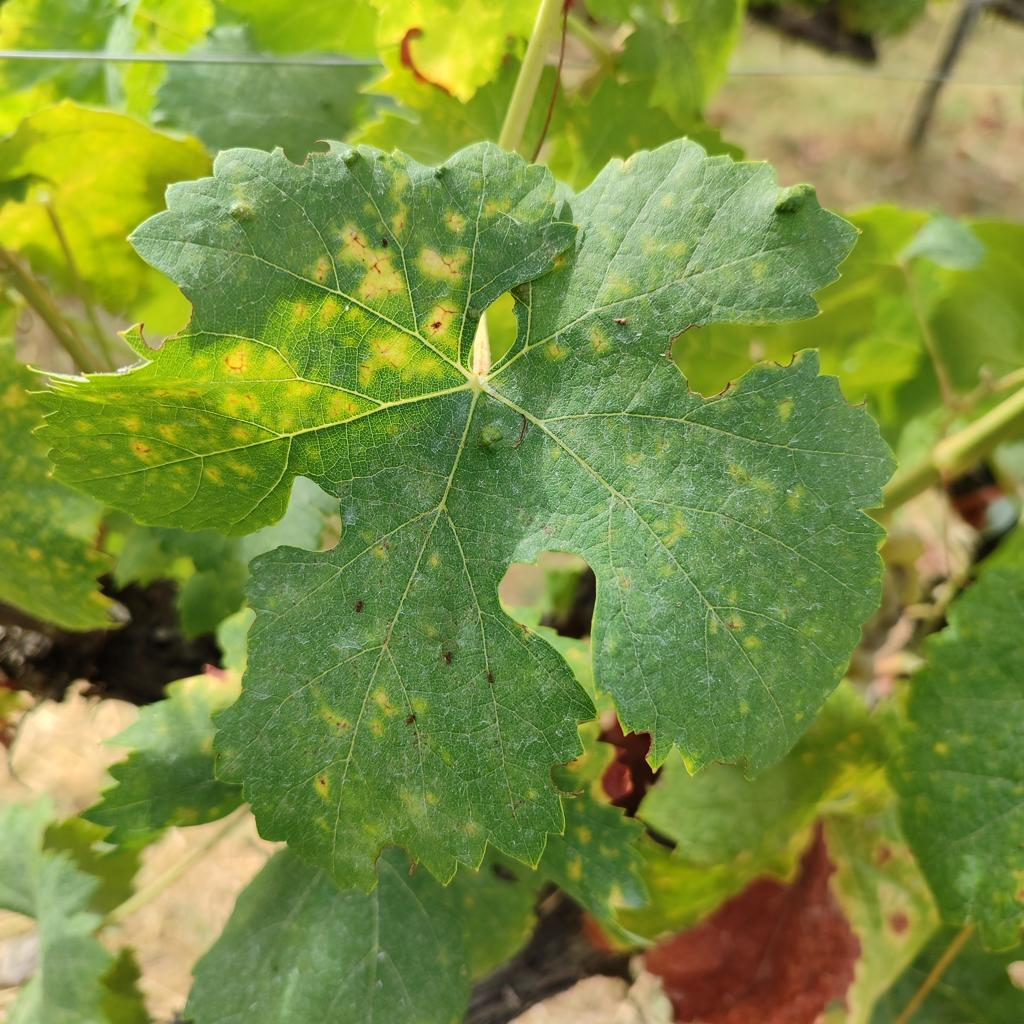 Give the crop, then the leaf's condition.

grapevine, esca complex
